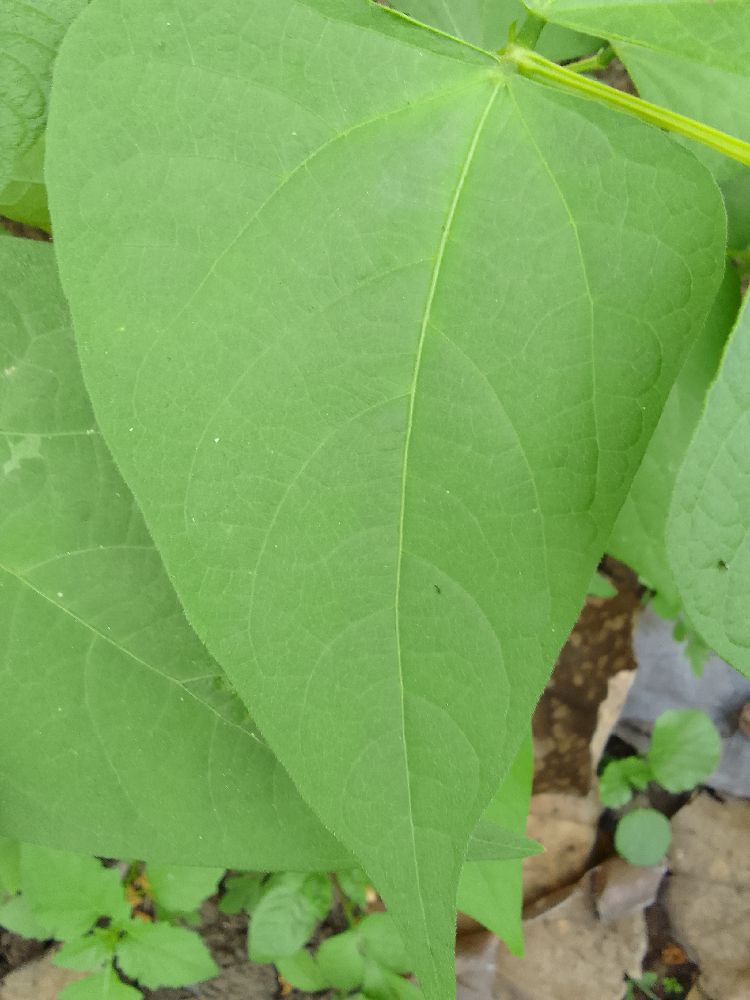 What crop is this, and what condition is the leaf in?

common bean, healthy
